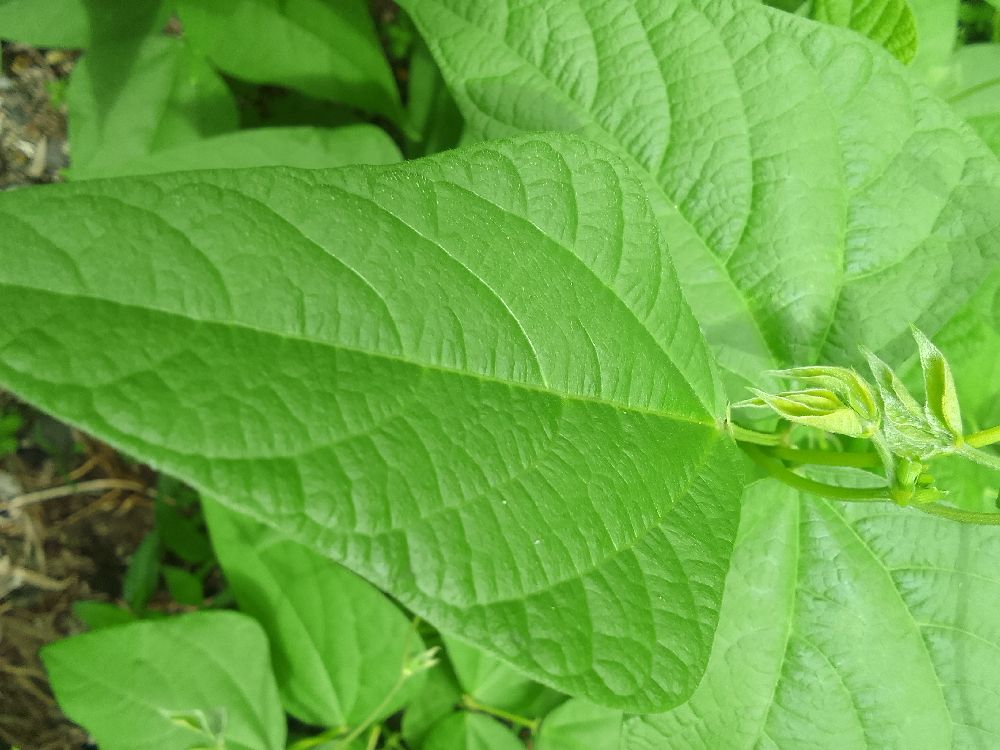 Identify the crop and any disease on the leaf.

common bean, healthy
